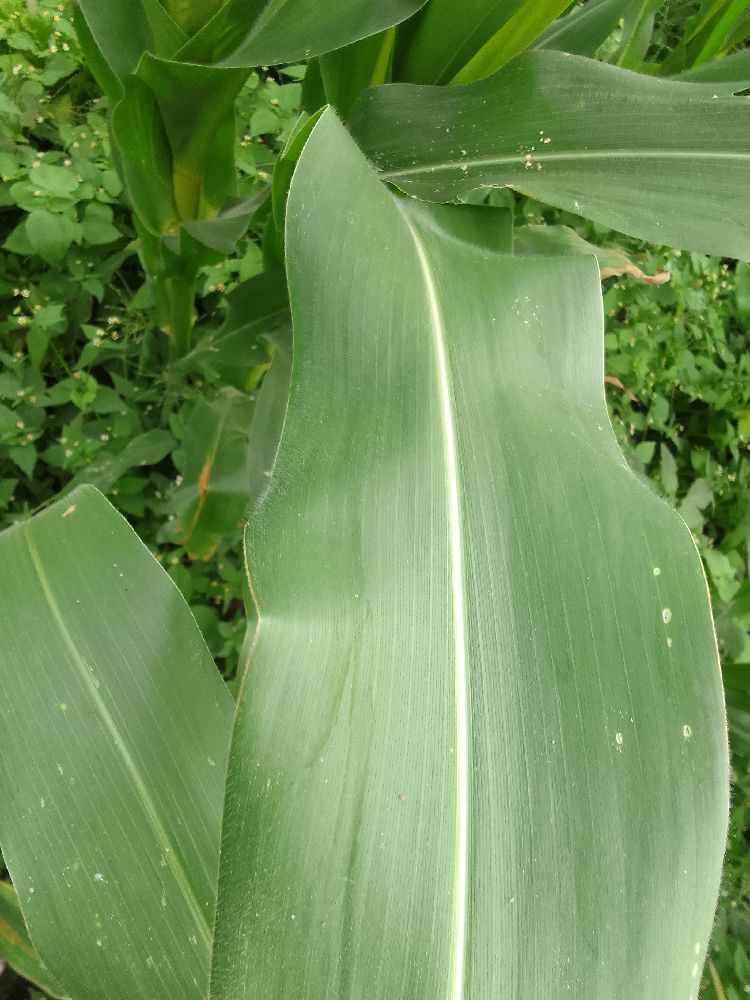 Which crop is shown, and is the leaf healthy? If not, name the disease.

maize, healthy
